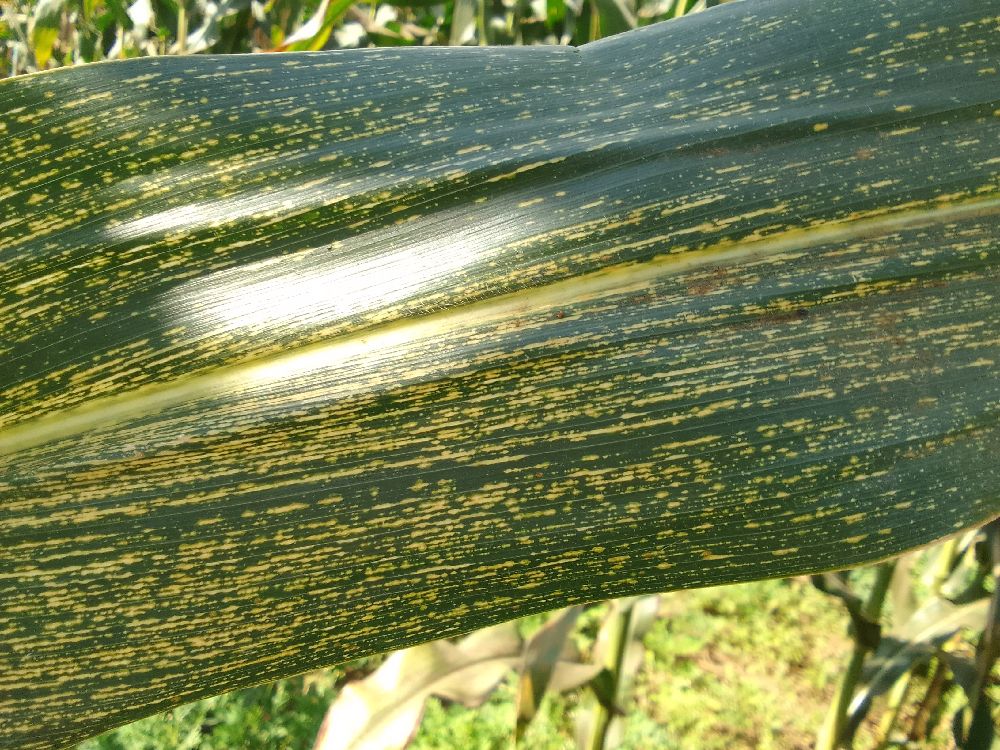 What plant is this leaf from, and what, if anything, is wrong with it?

maize, maize streak virus
